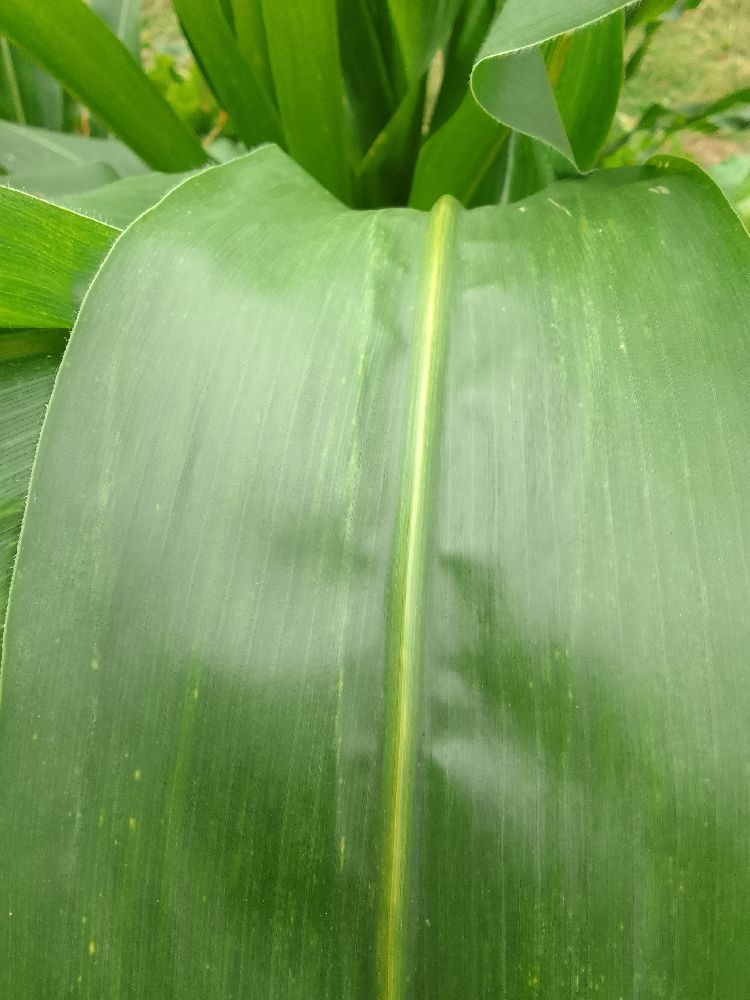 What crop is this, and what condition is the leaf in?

maize, healthy
